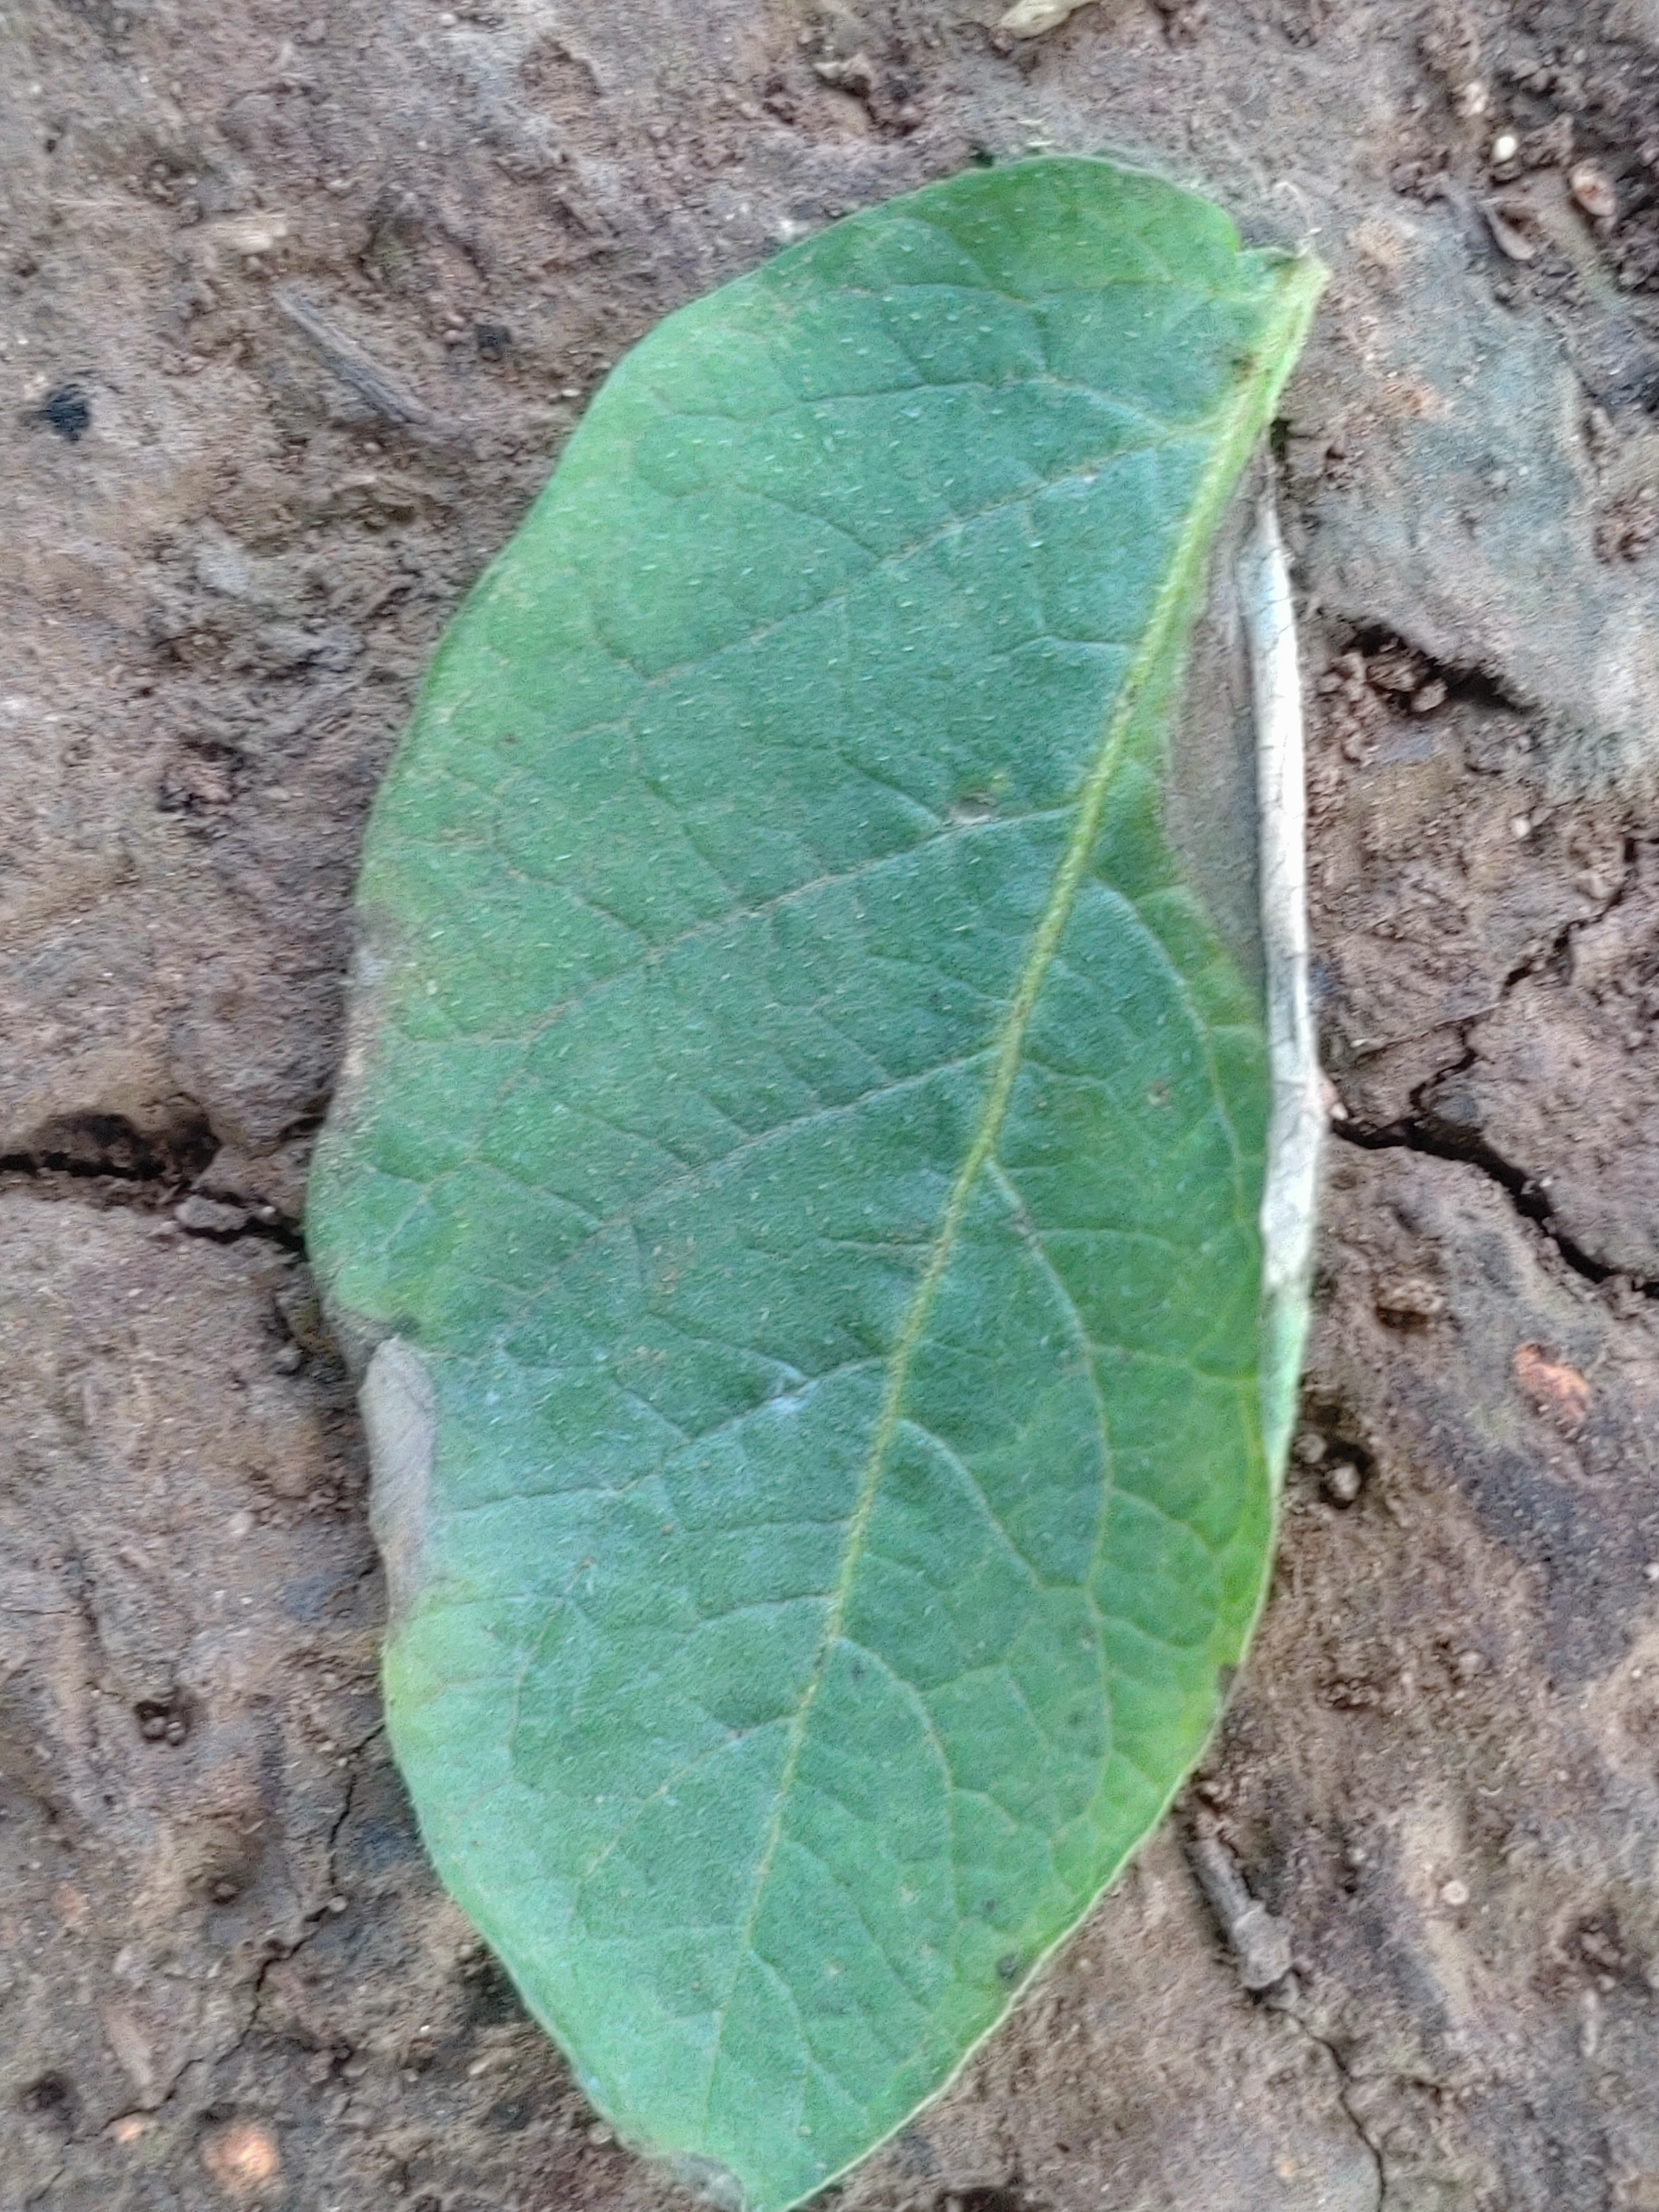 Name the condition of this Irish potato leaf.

early blight
